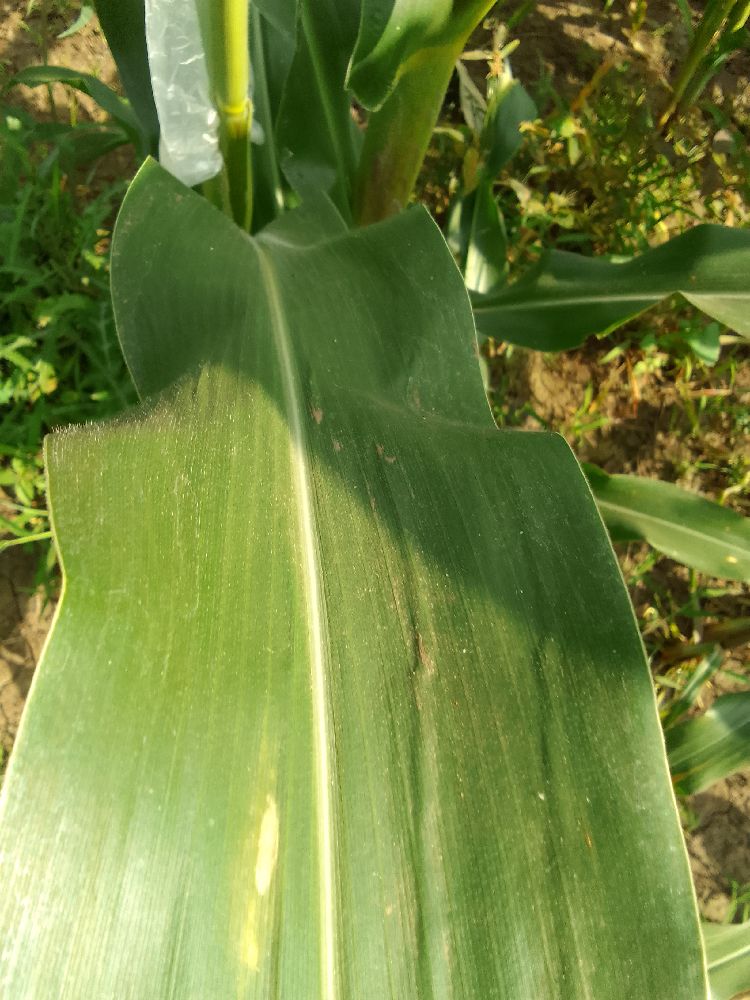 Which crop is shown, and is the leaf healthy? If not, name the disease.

maize, healthy
